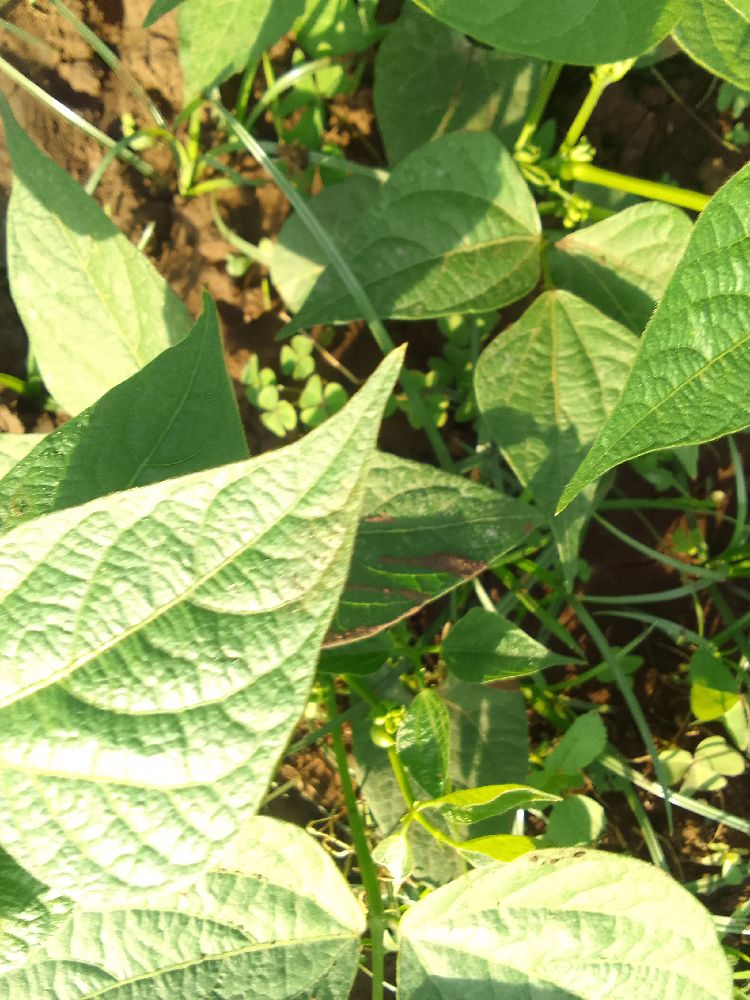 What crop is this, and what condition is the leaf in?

common bean, healthy
